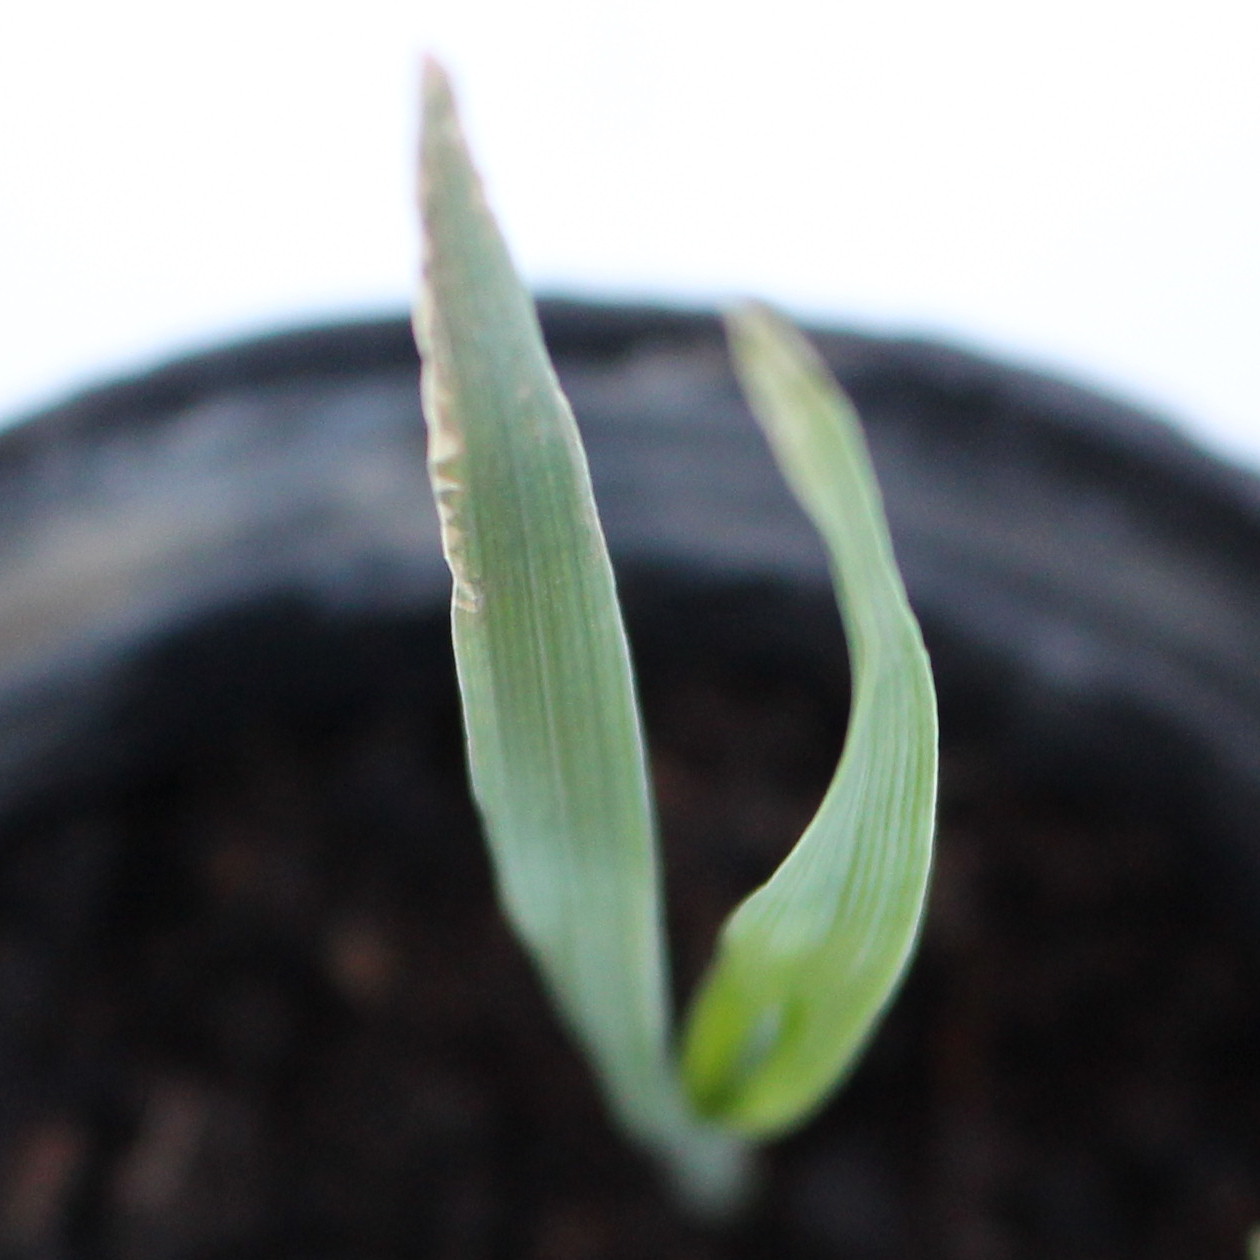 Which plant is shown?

Avena sterilis
